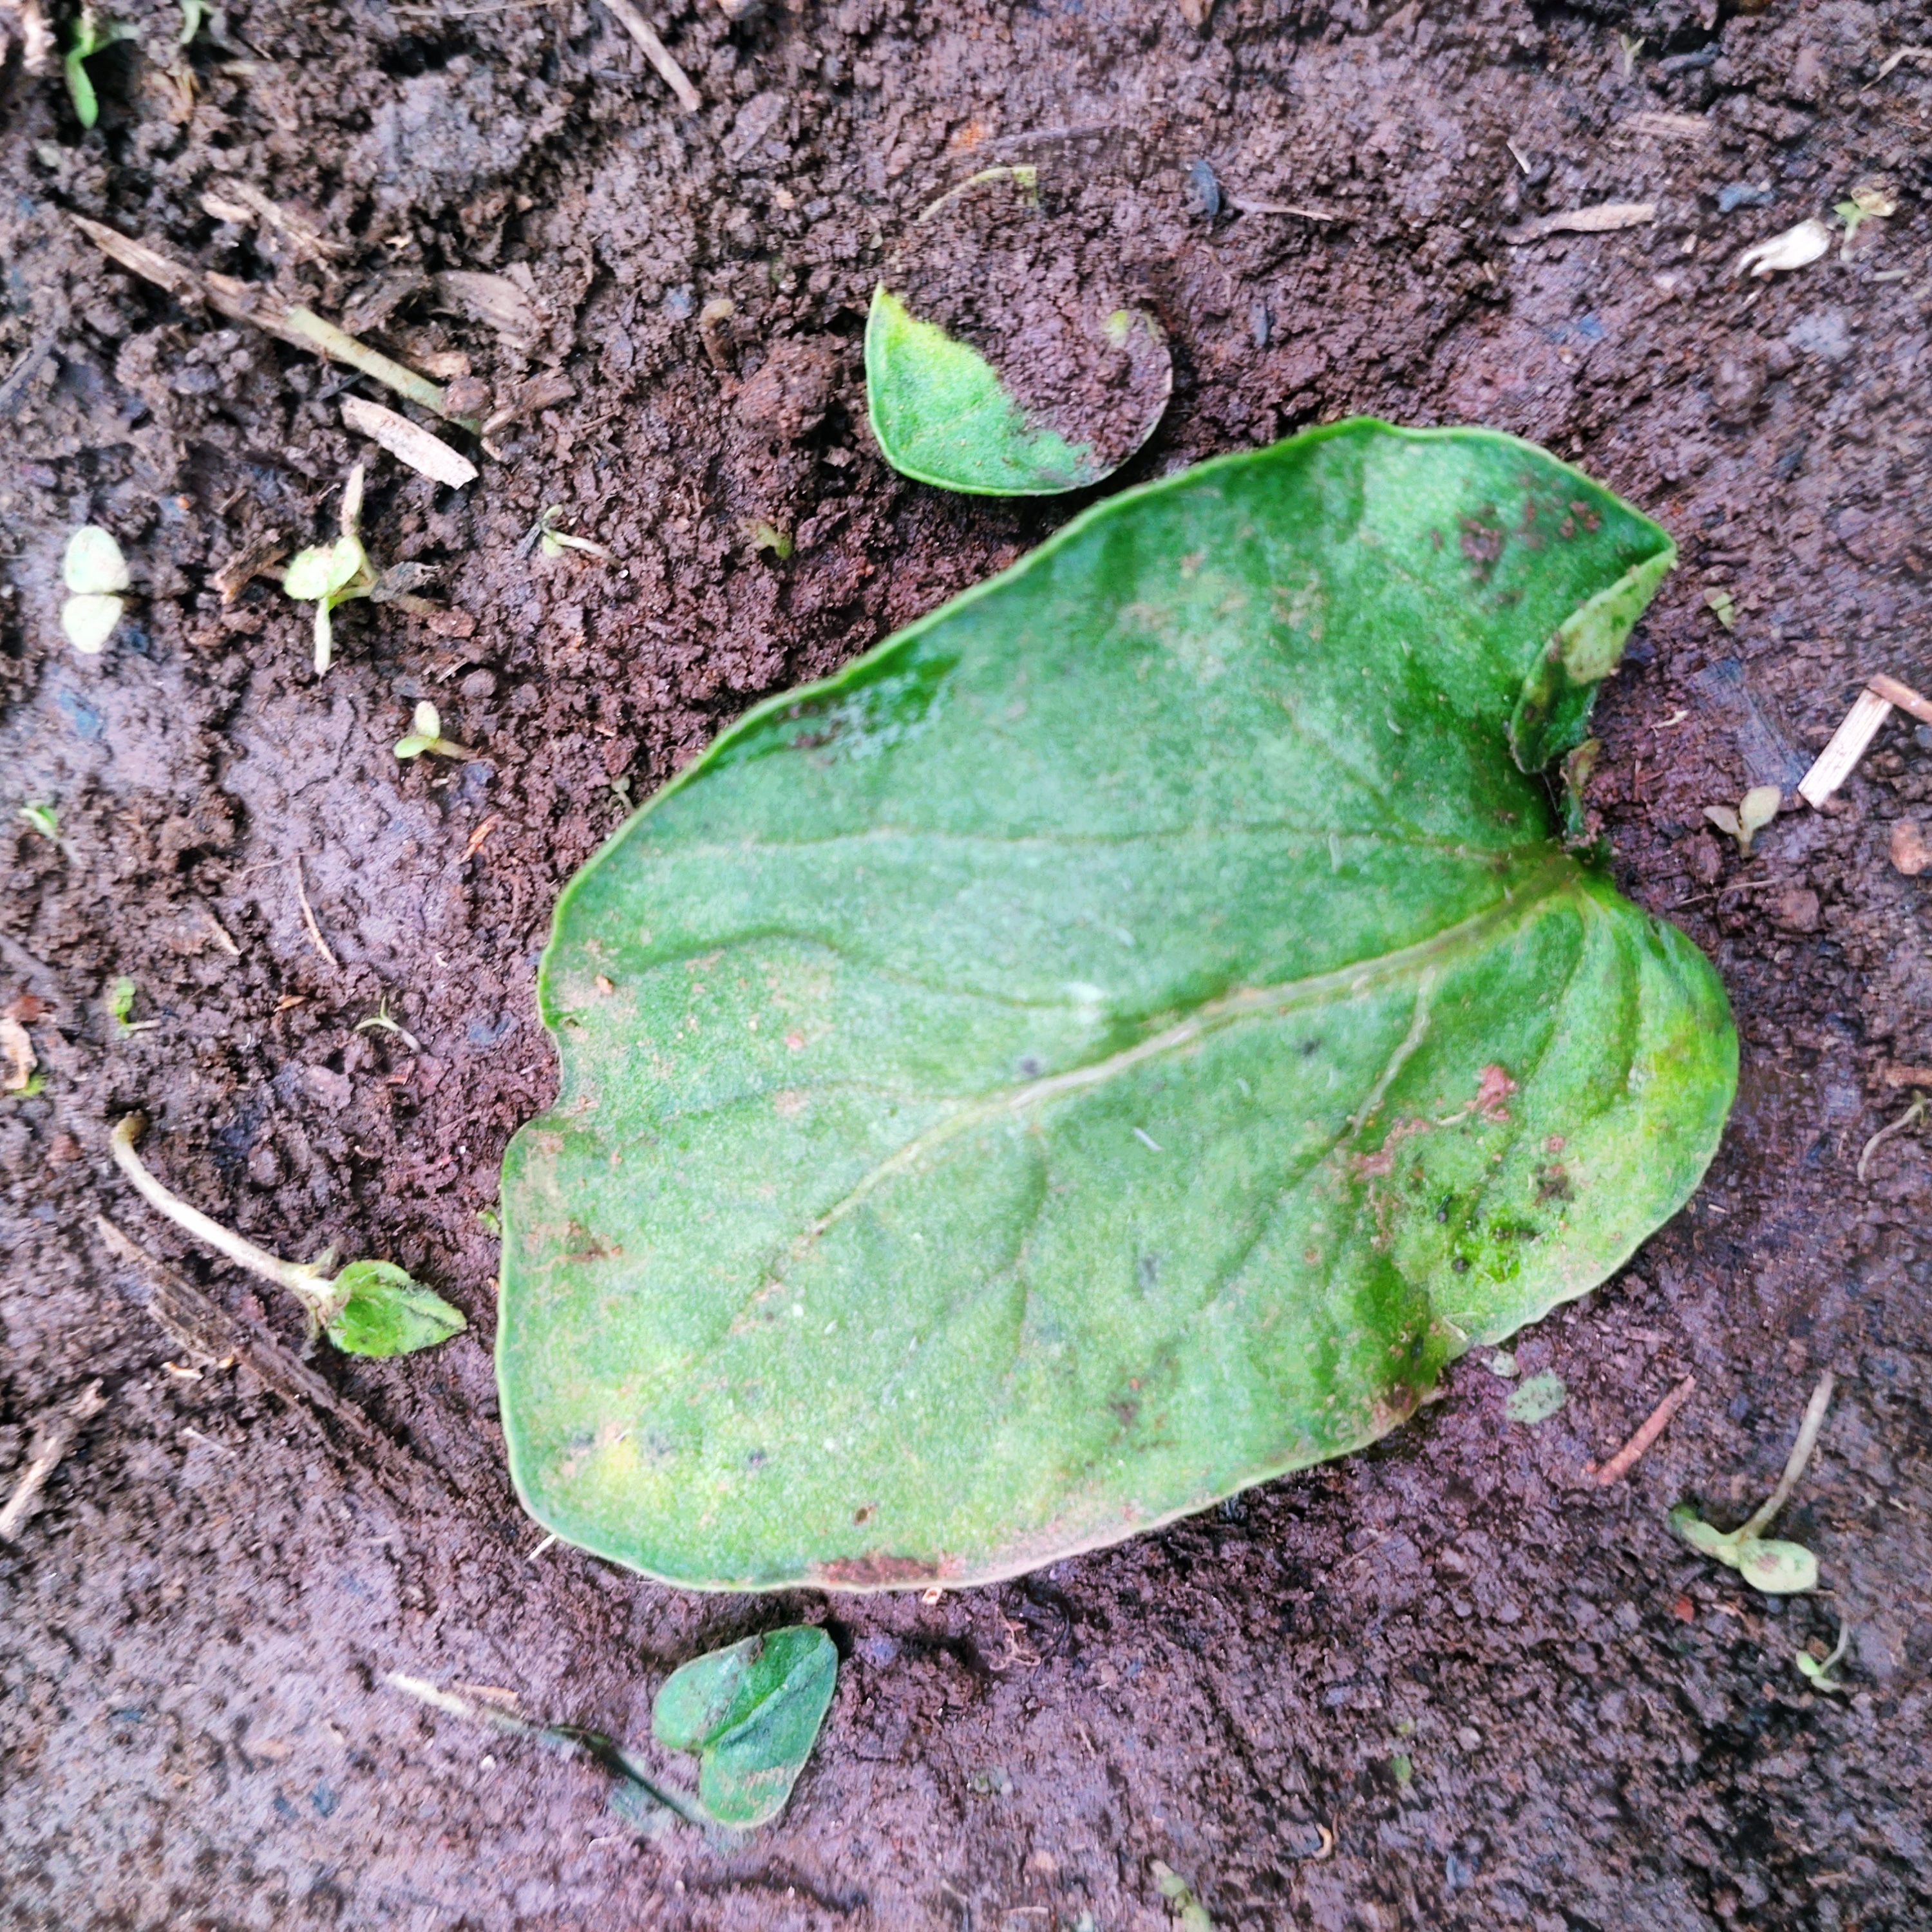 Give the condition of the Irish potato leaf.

late blight
